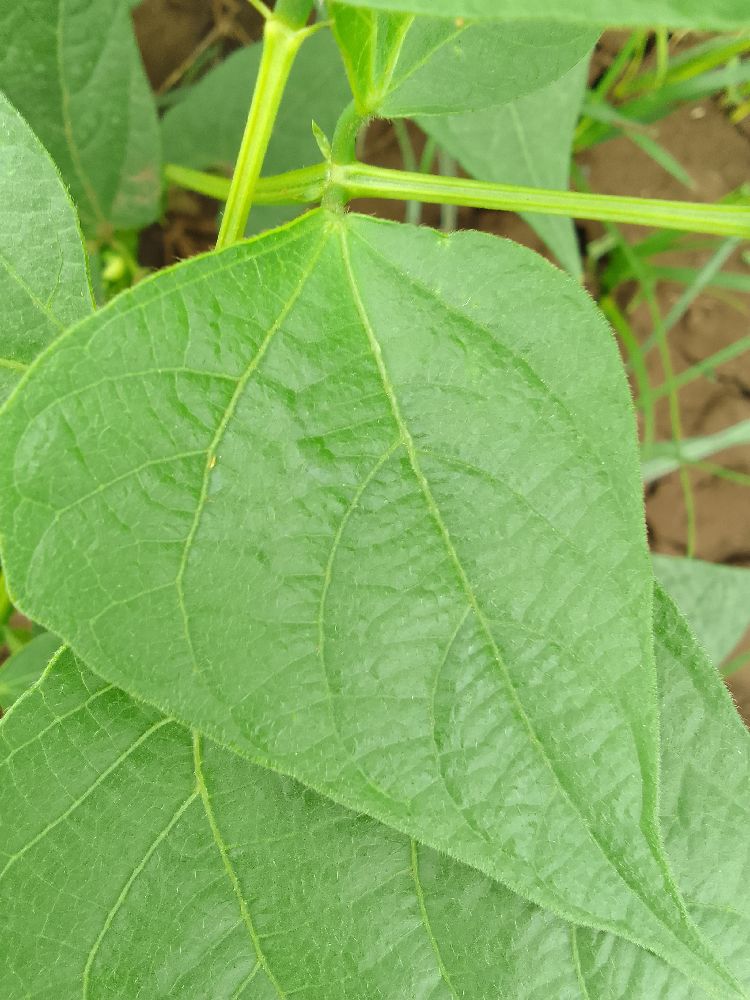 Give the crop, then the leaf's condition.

common bean, healthy
